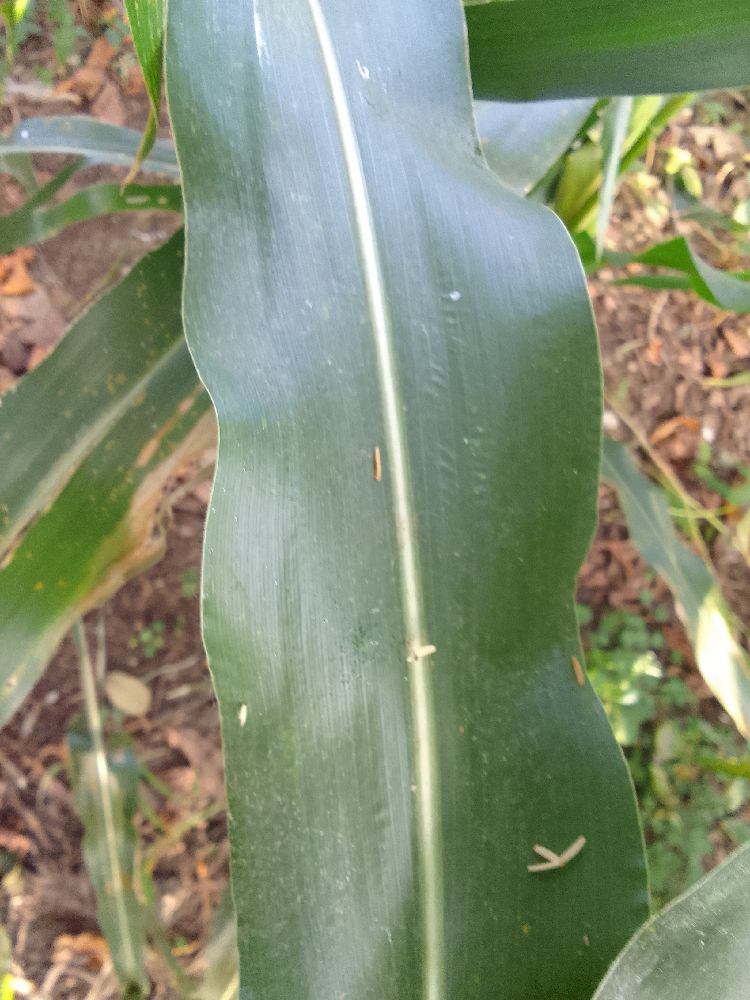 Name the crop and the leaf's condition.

maize, healthy
